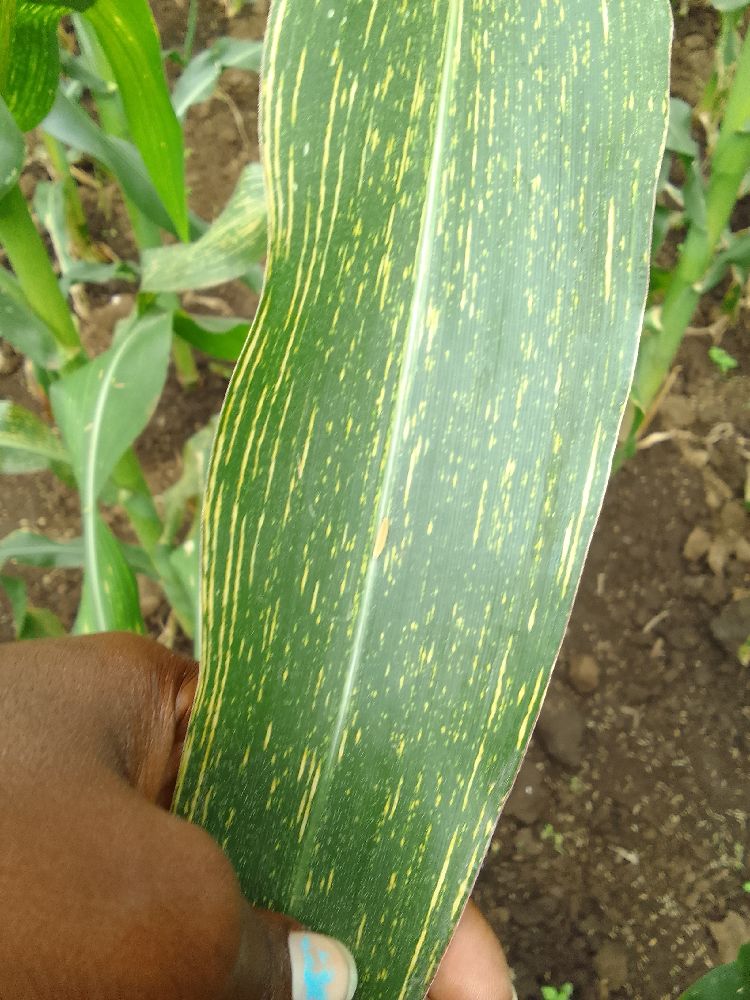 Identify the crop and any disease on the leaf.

maize, maize streak virus
